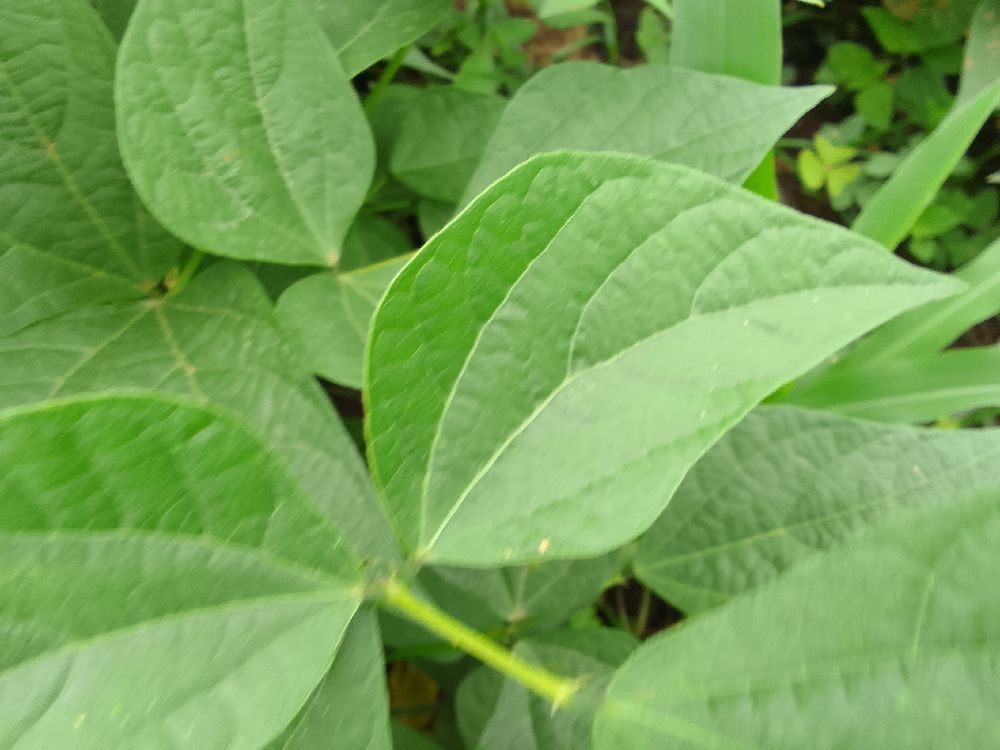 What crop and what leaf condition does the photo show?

common bean, healthy
